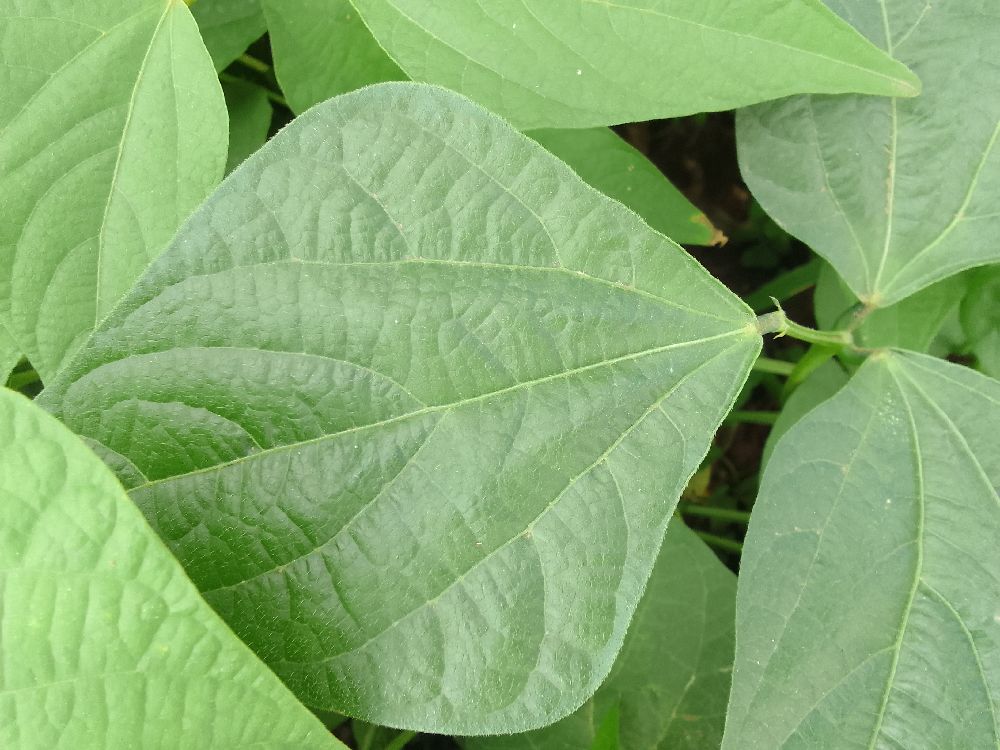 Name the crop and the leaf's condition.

common bean, healthy
